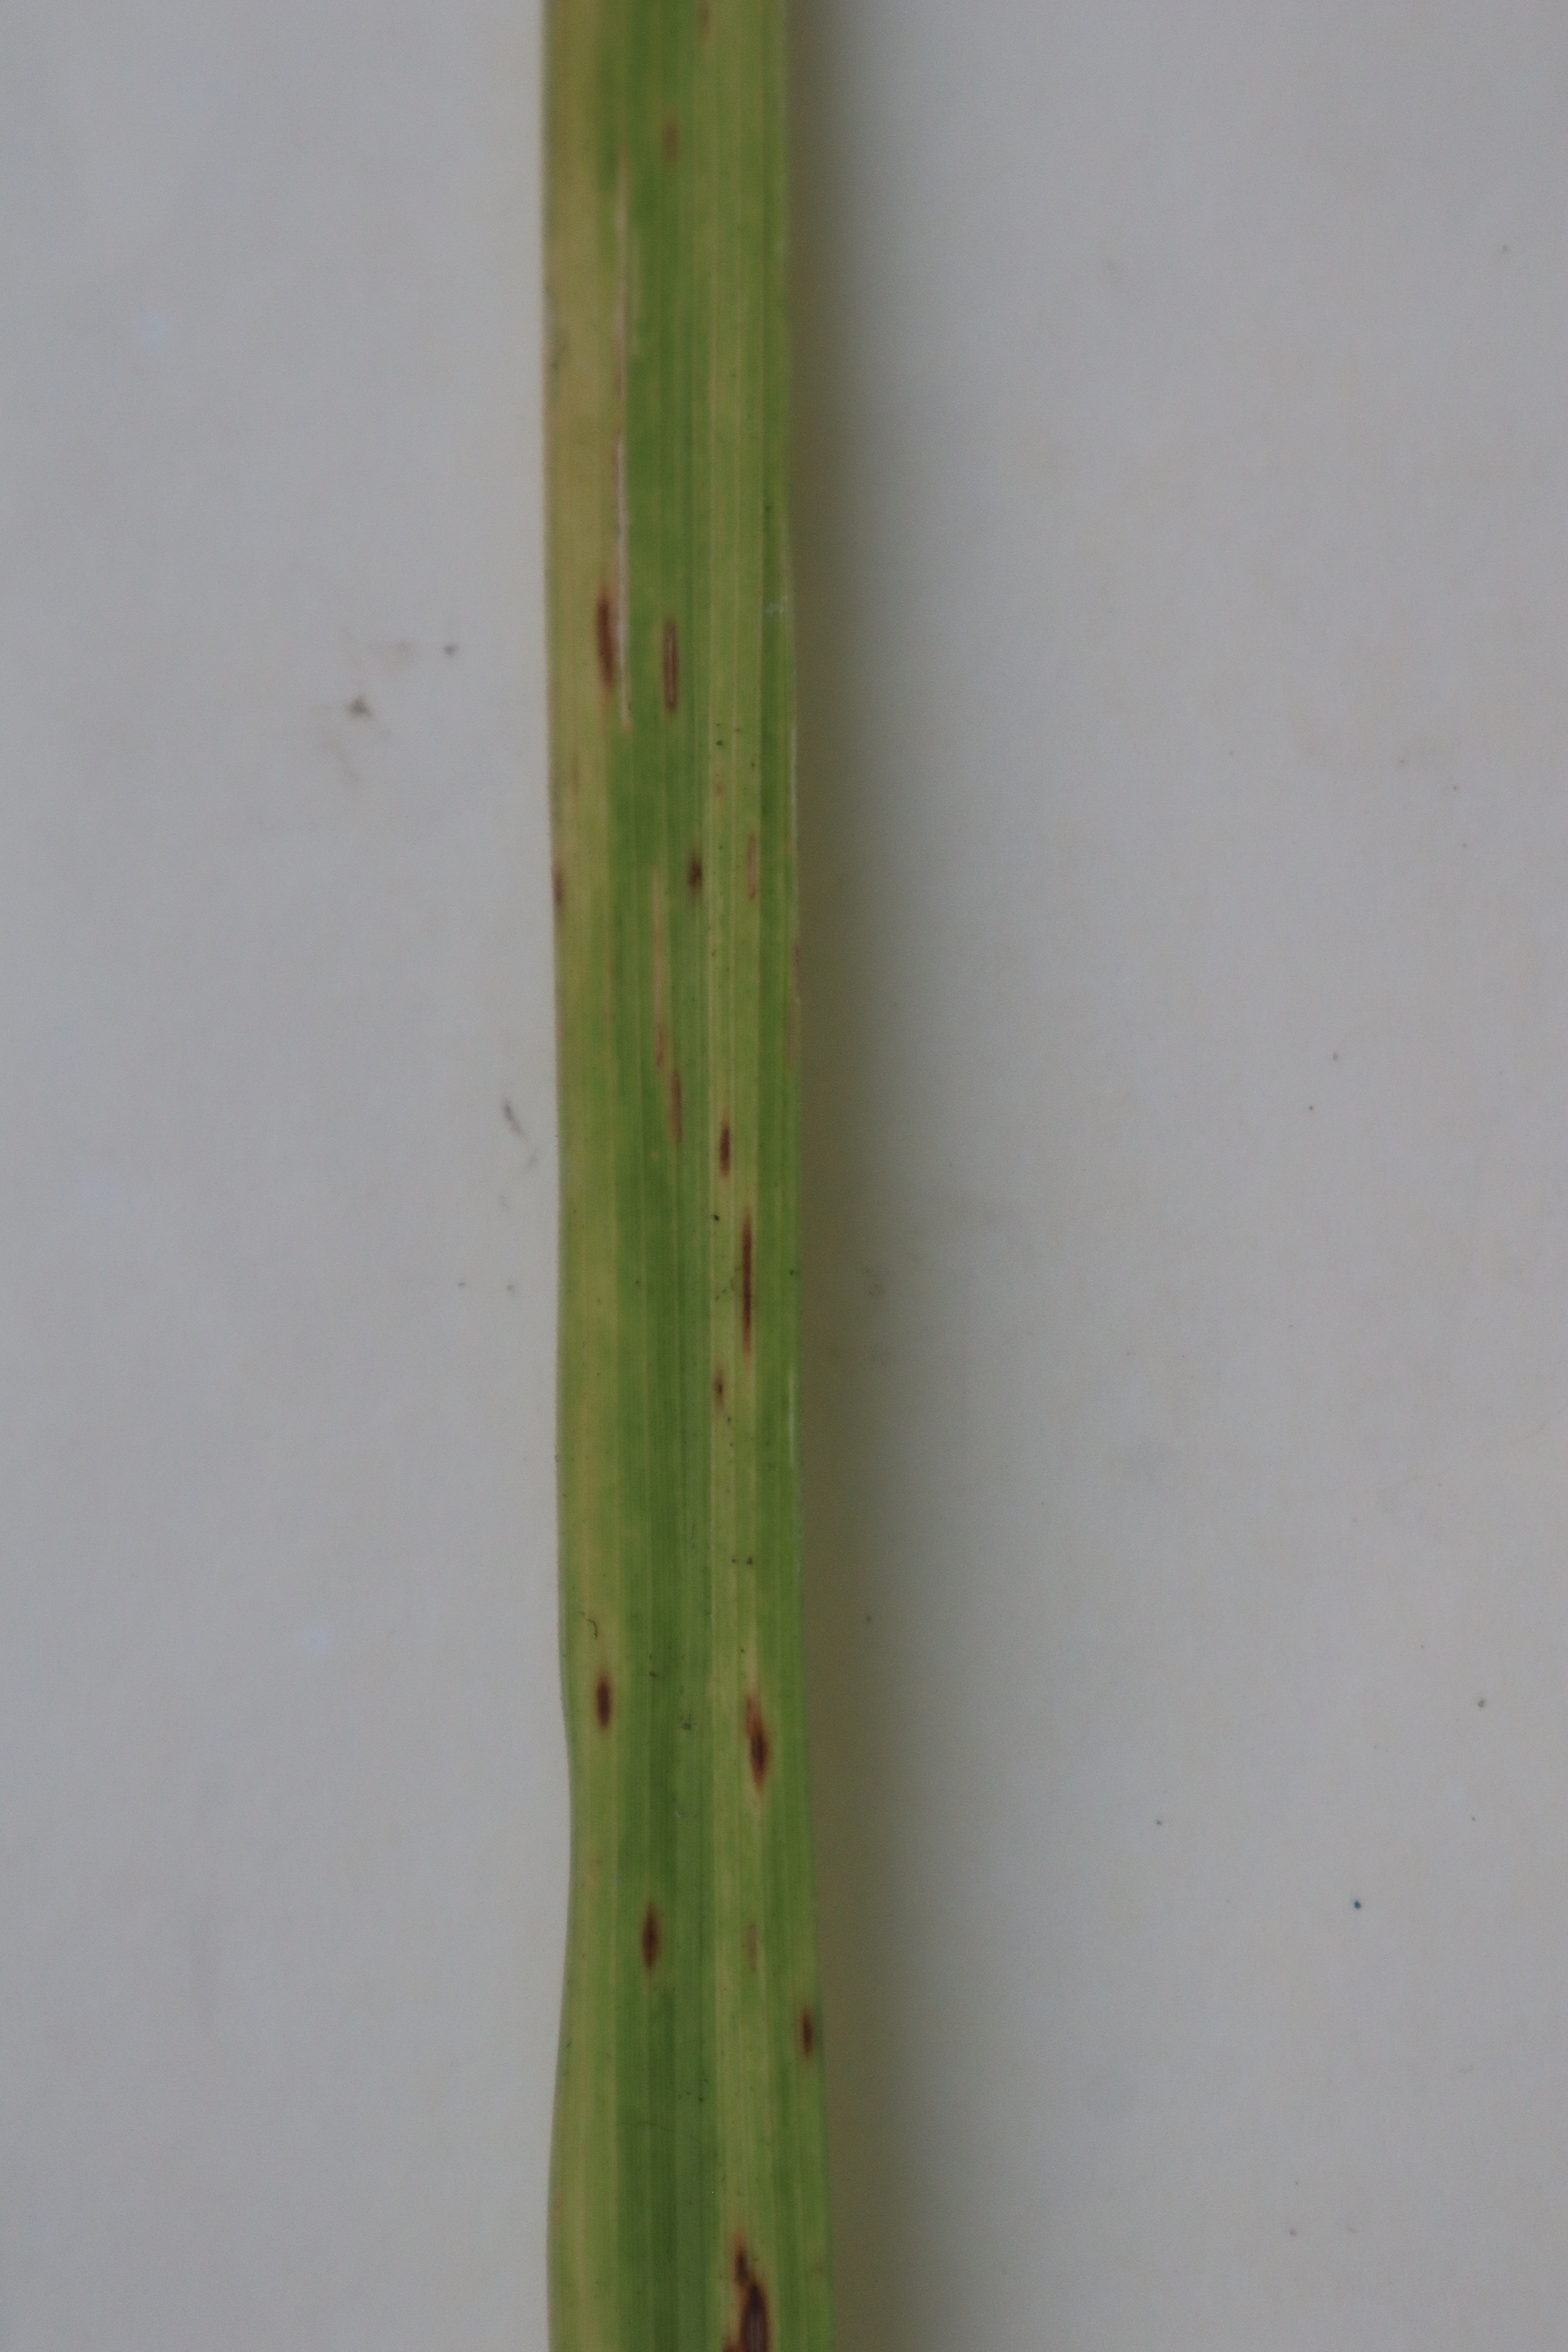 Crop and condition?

rice, brown spots
